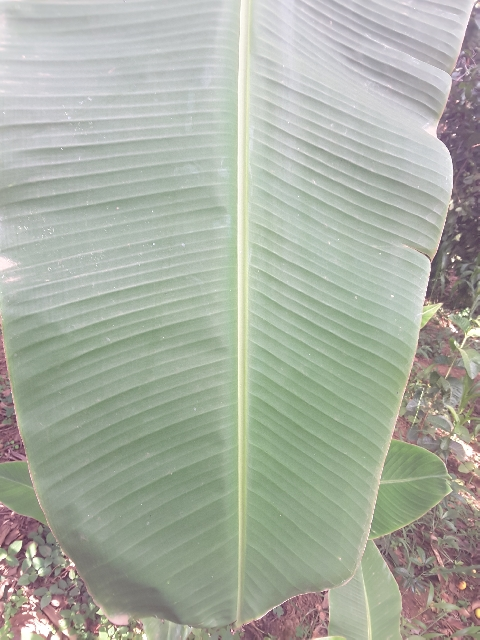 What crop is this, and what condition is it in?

banana, healthy
